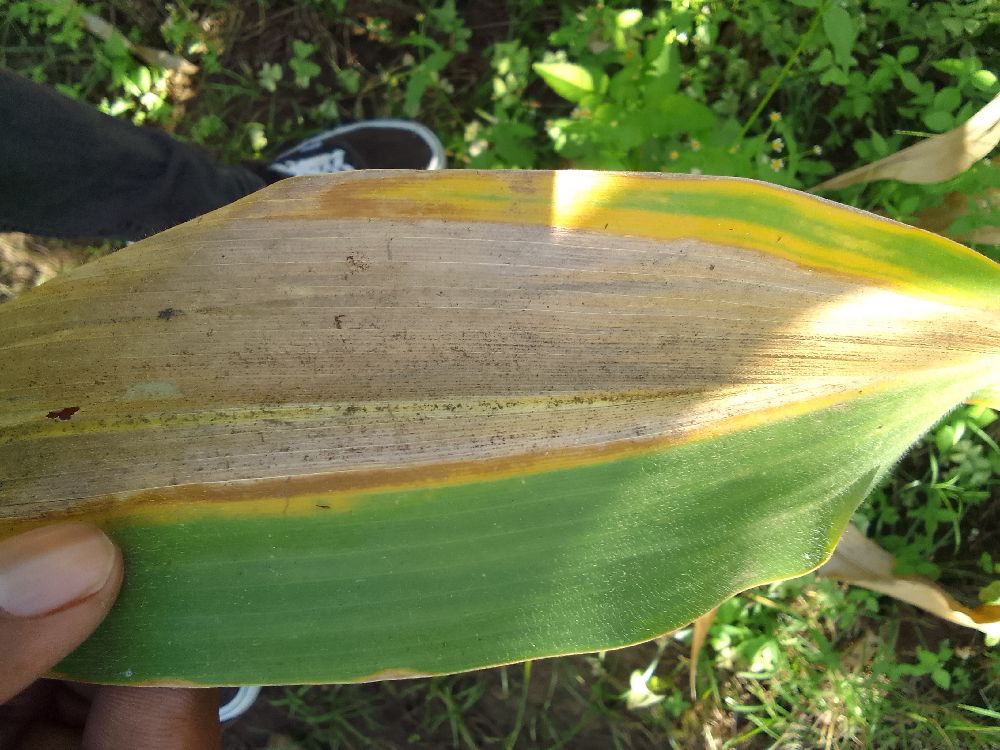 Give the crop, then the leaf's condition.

maize, maize lethal necrosis
